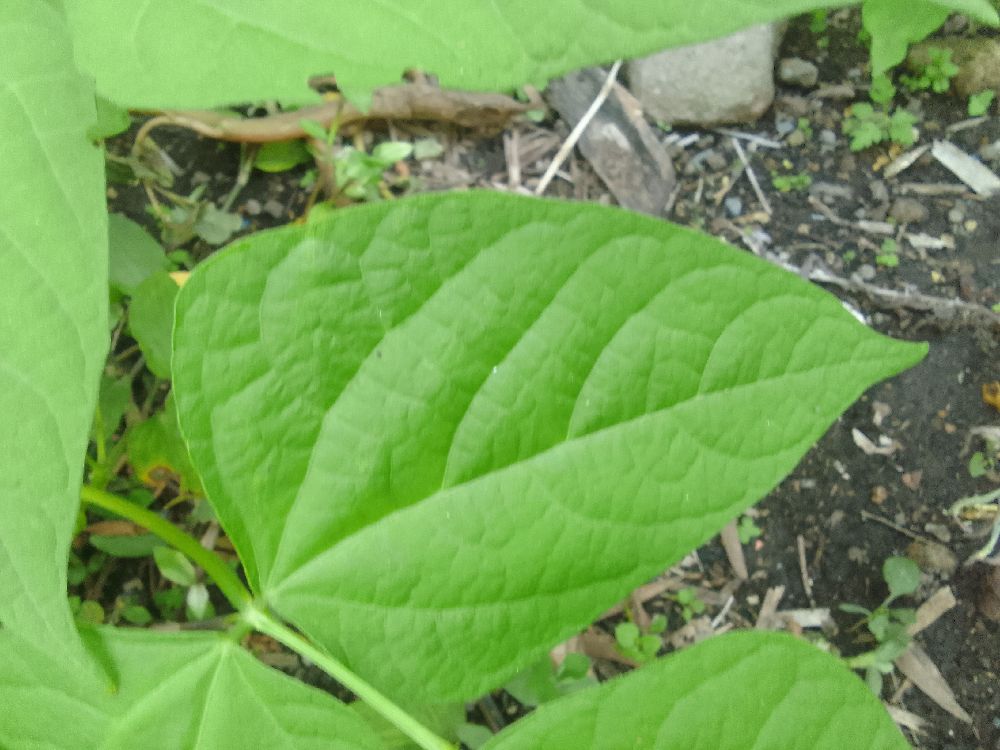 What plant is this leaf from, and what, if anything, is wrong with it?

common bean, healthy
